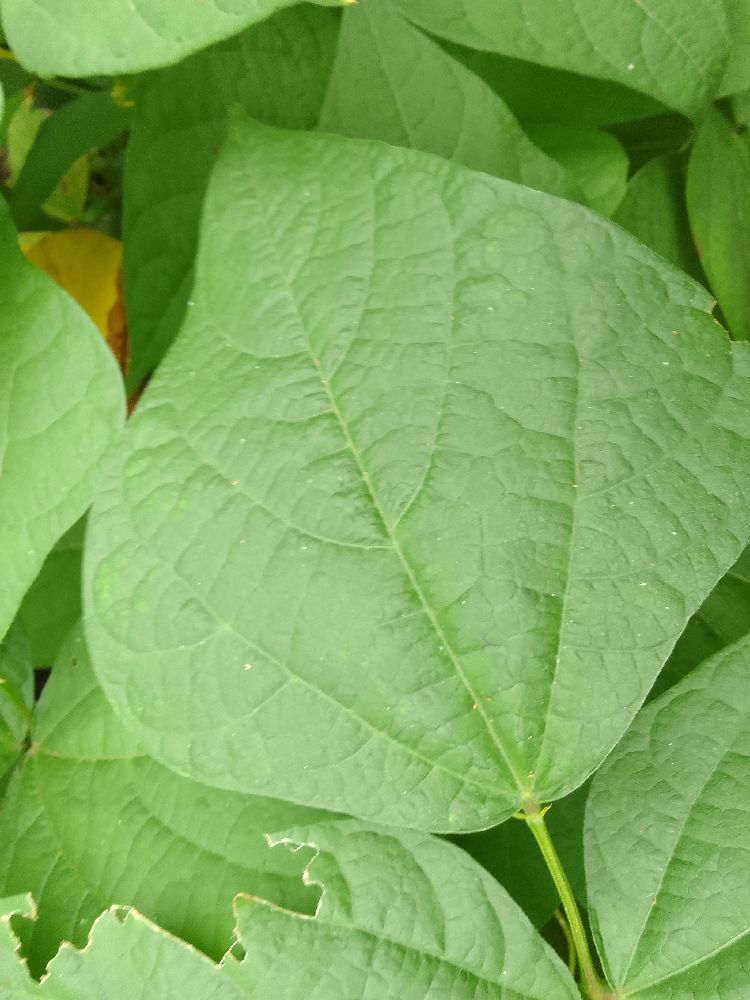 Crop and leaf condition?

common bean, healthy
